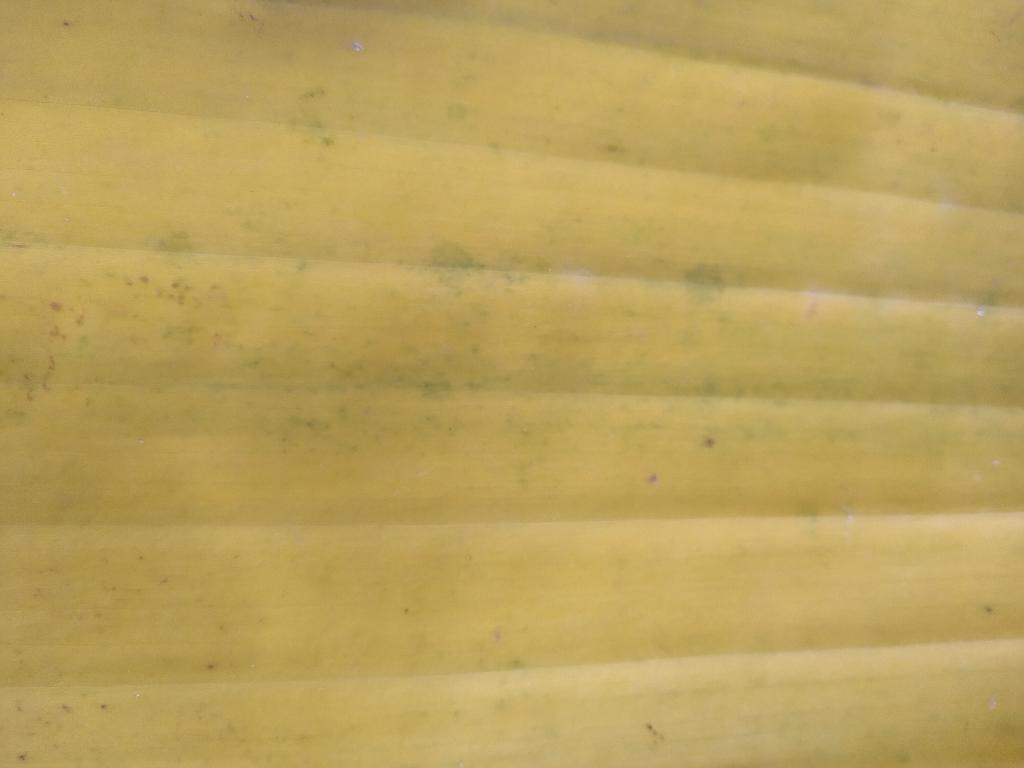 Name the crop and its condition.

banana, fusarium wilt race 1
